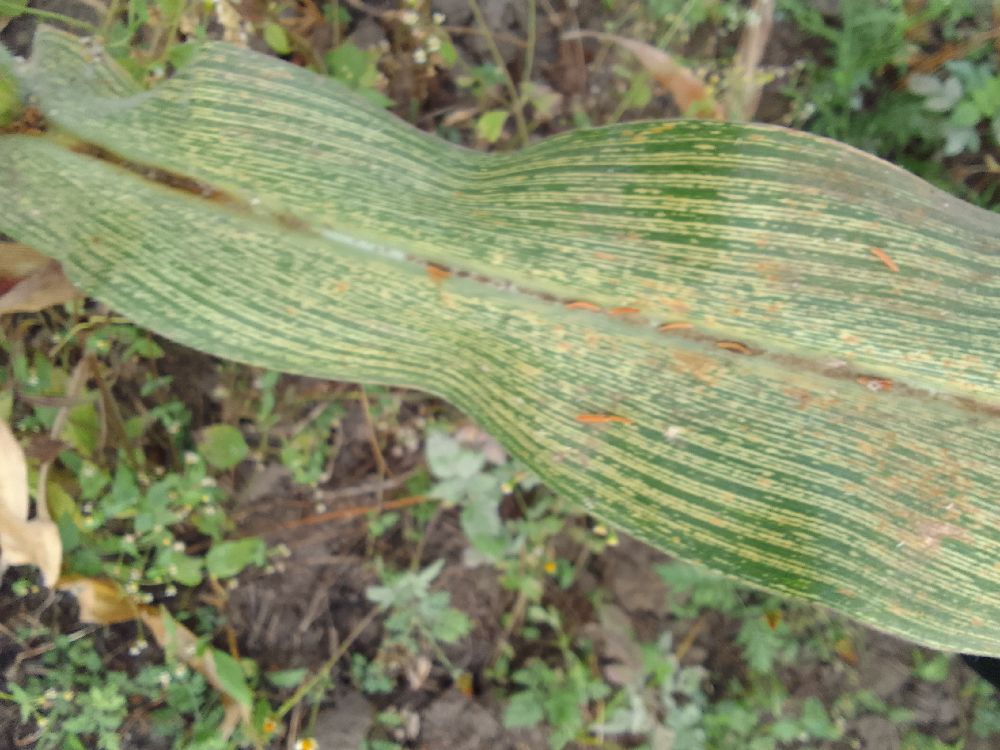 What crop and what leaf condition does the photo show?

maize, maize streak virus
